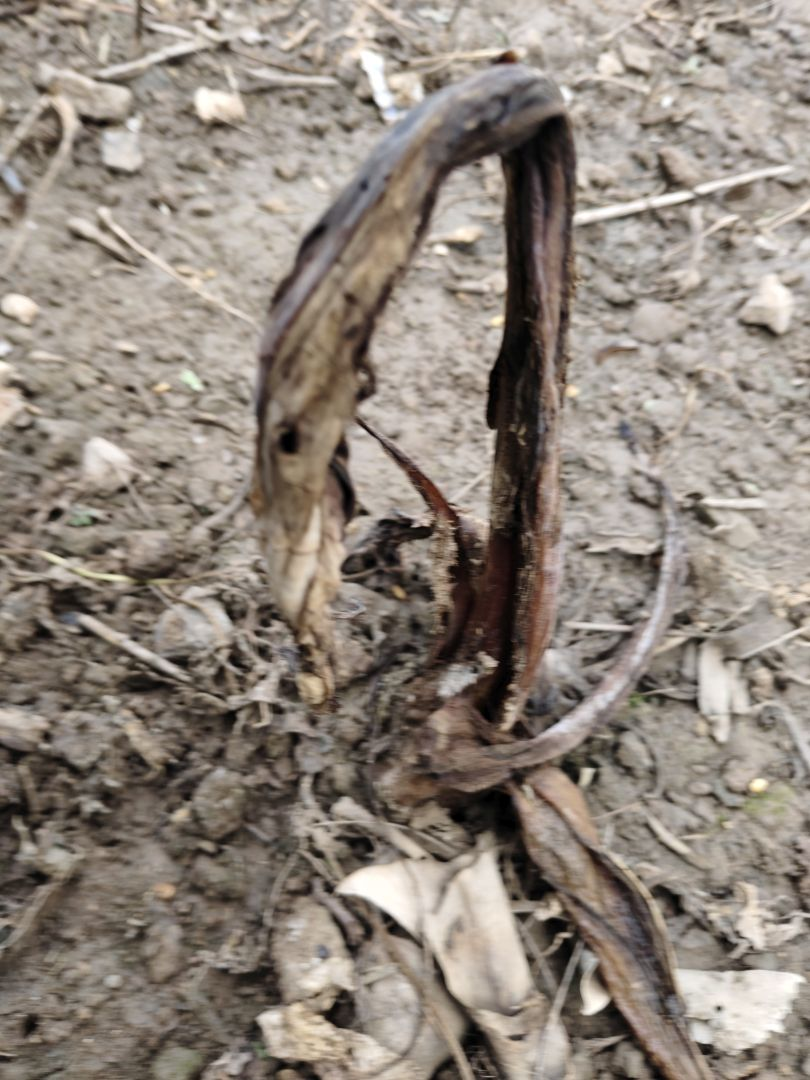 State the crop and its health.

taro, root rot
